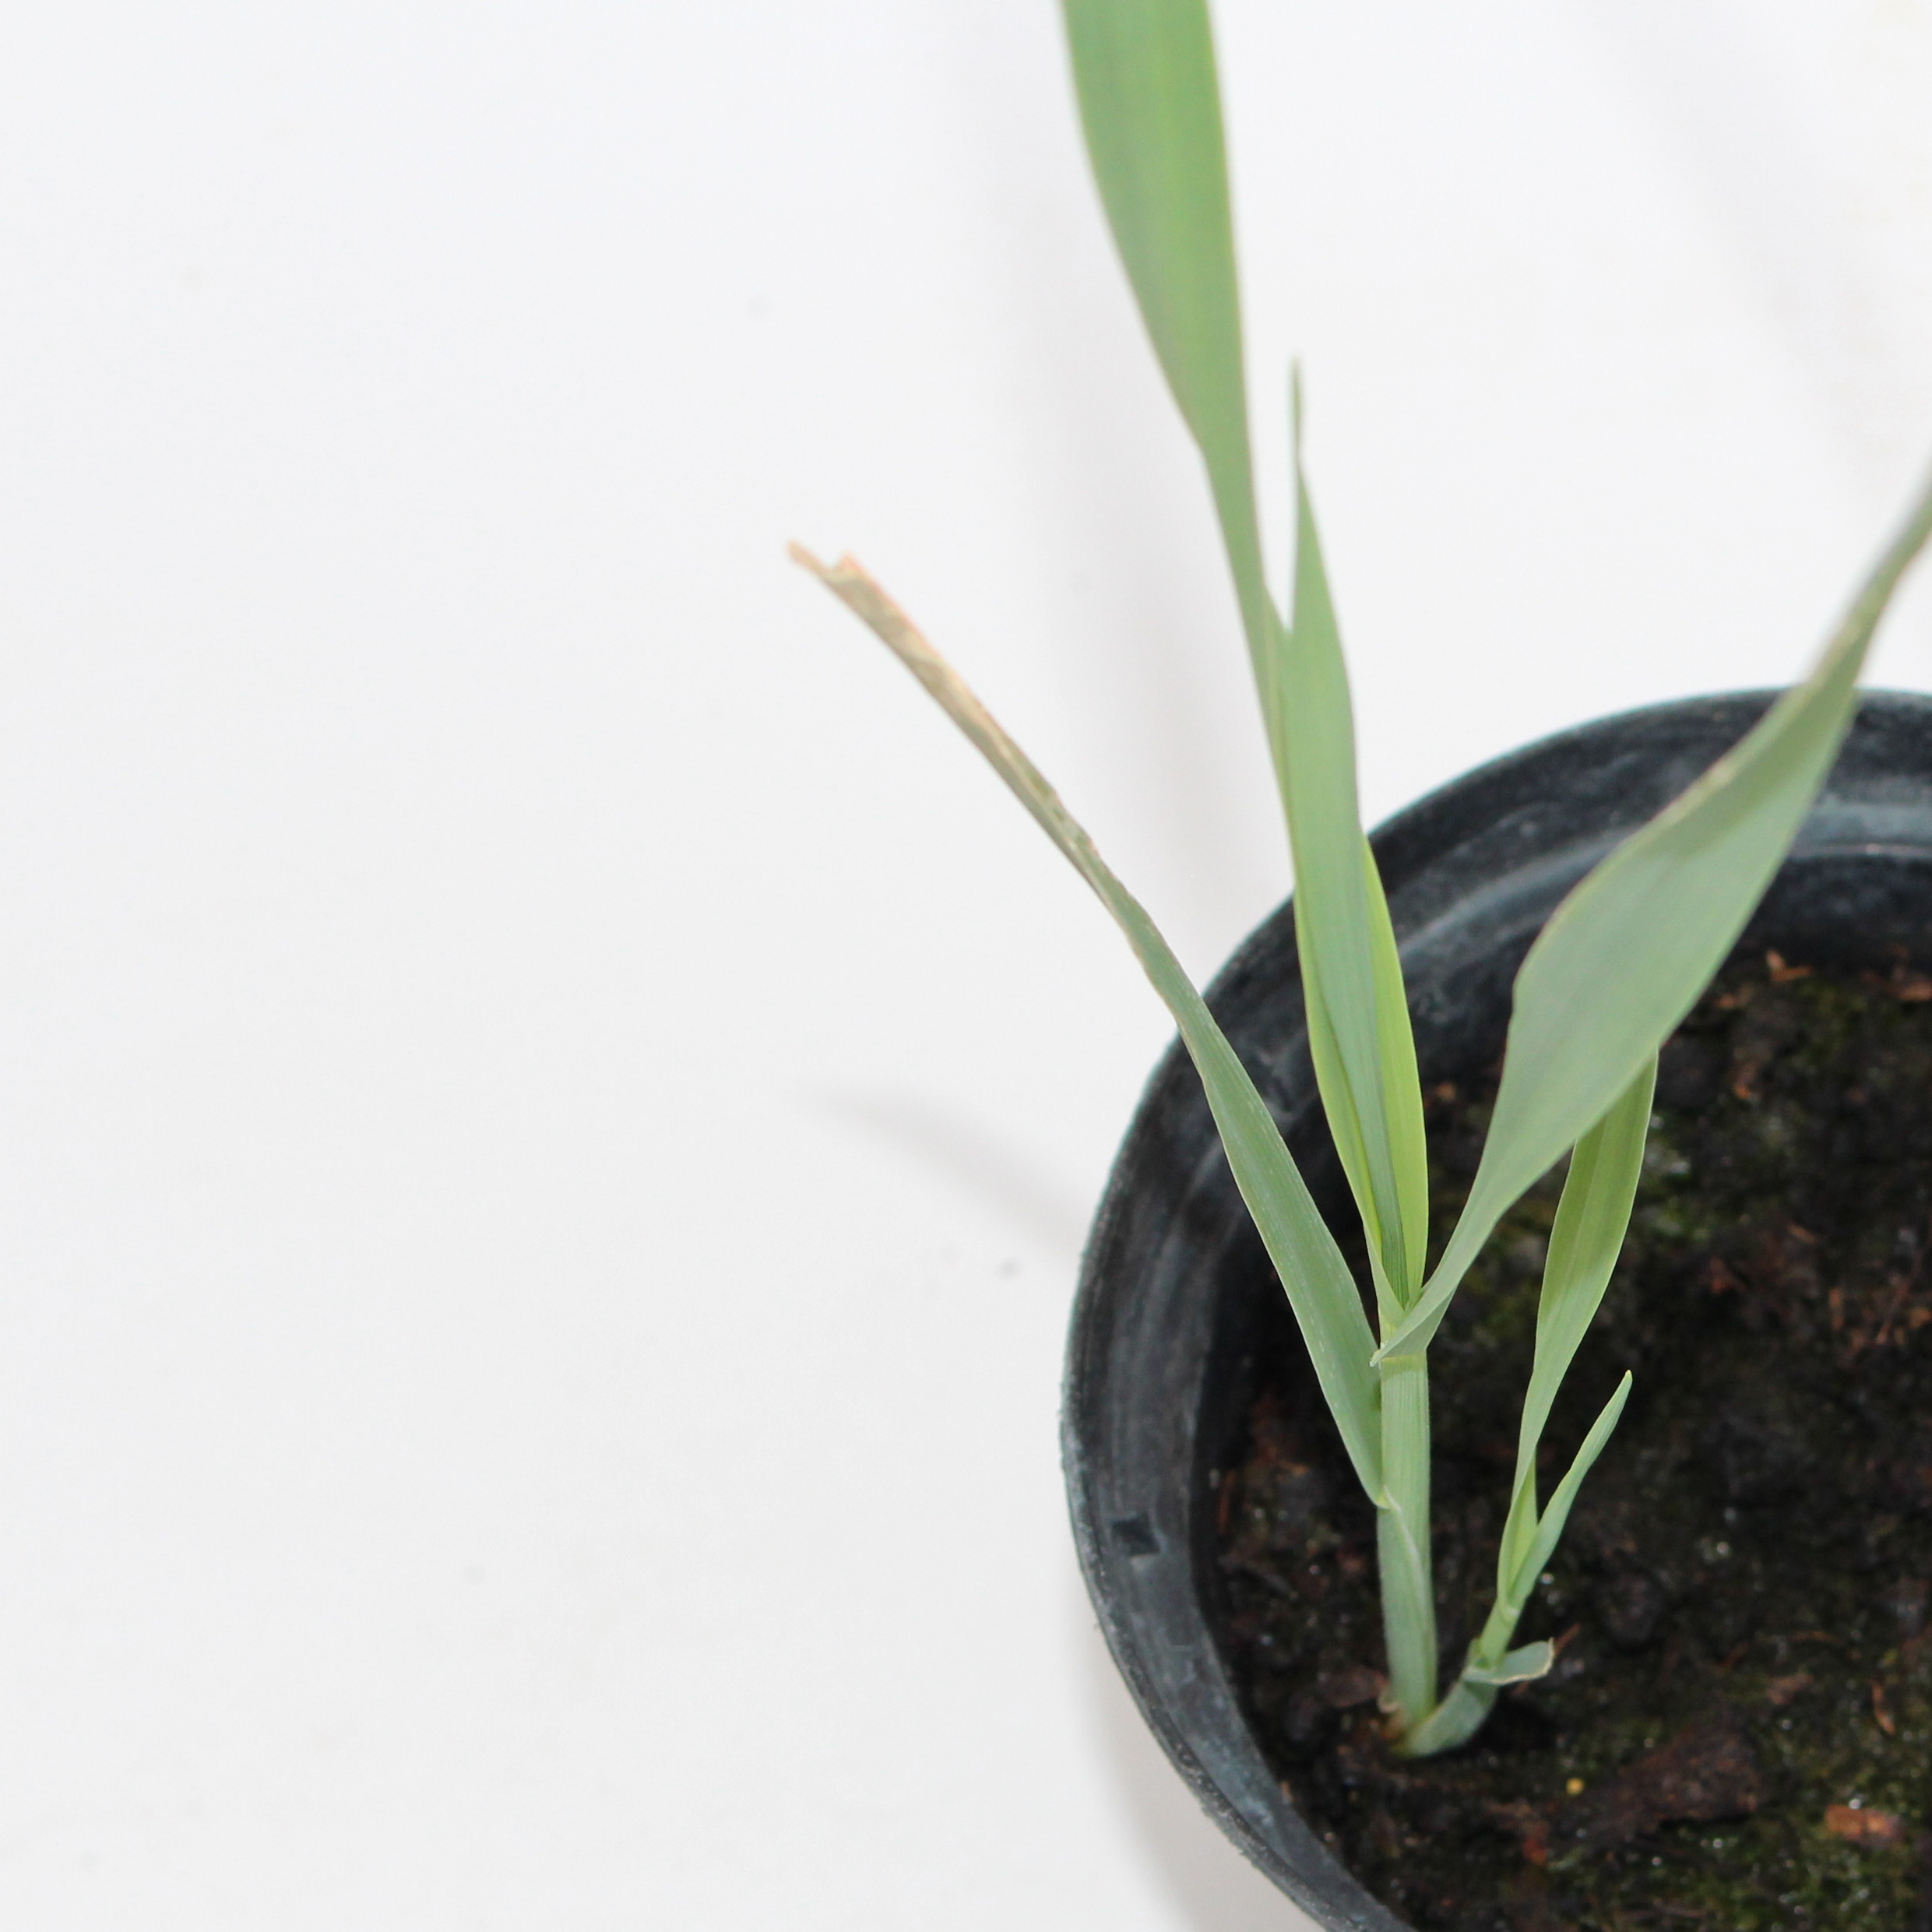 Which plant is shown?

Avena sterilis
